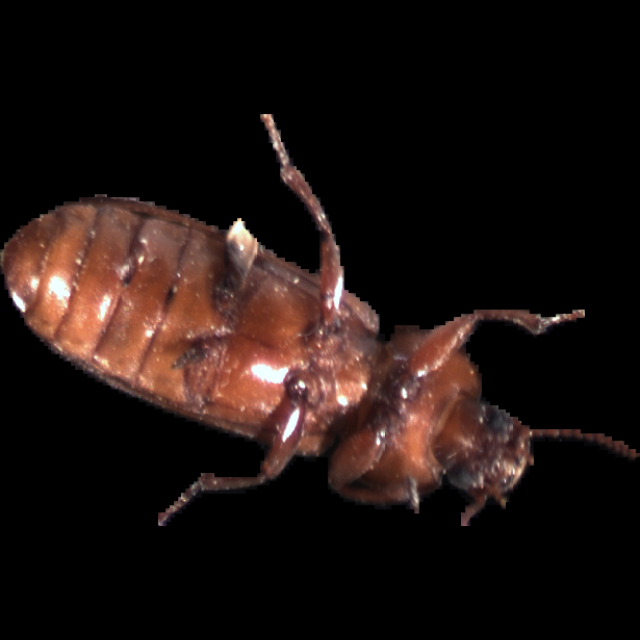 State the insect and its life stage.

mealworm beetle
